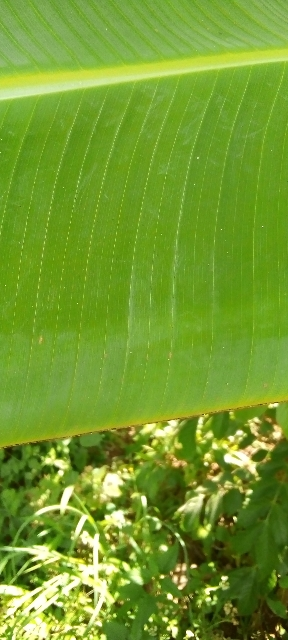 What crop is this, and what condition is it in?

banana, healthy
